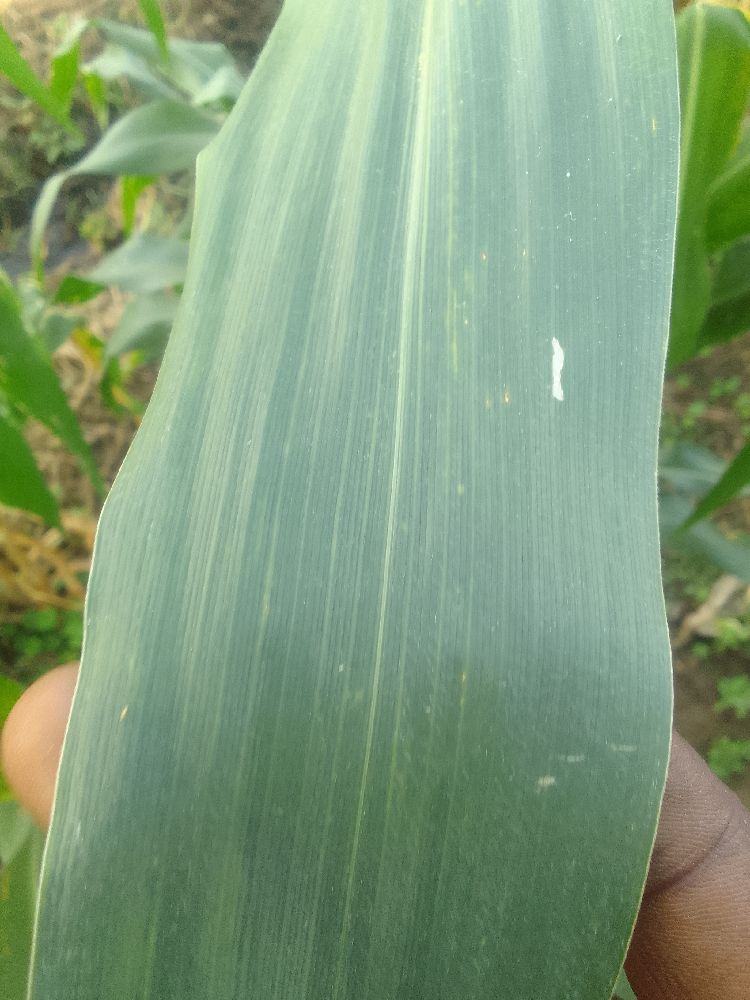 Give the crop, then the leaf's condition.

maize, healthy
